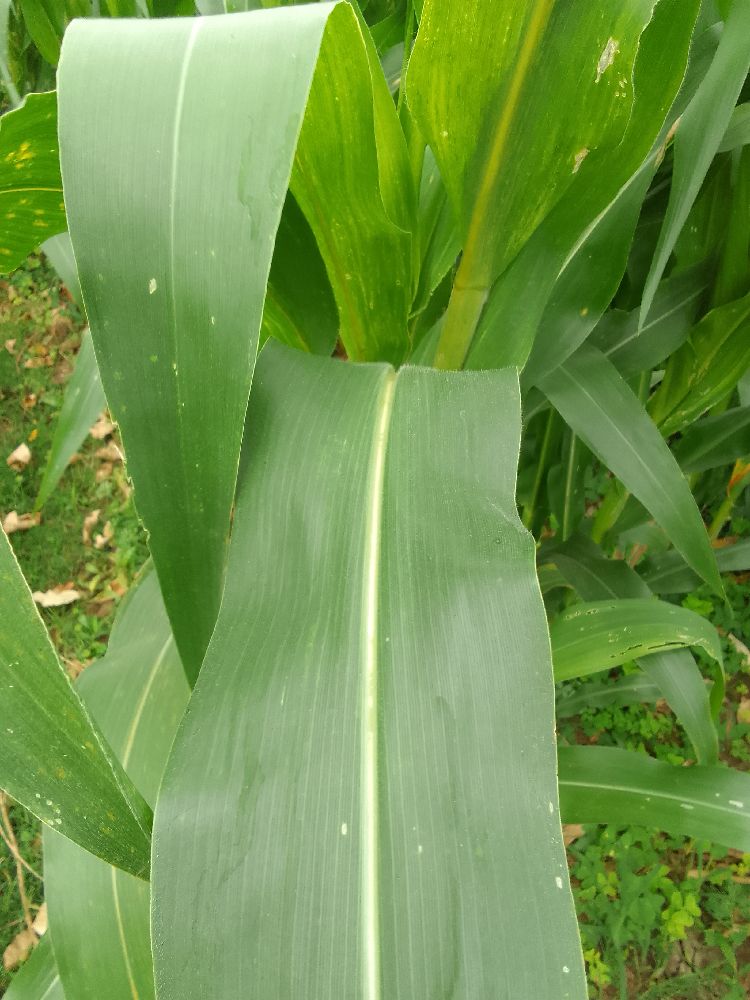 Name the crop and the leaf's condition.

maize, healthy
